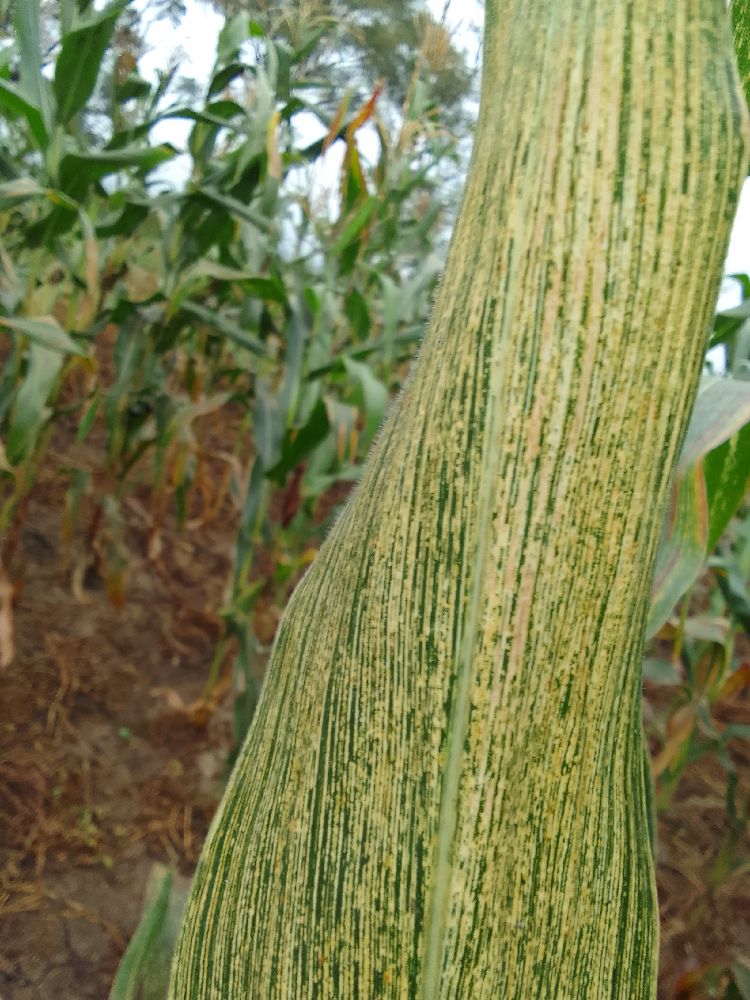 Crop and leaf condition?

maize, maize streak virus
